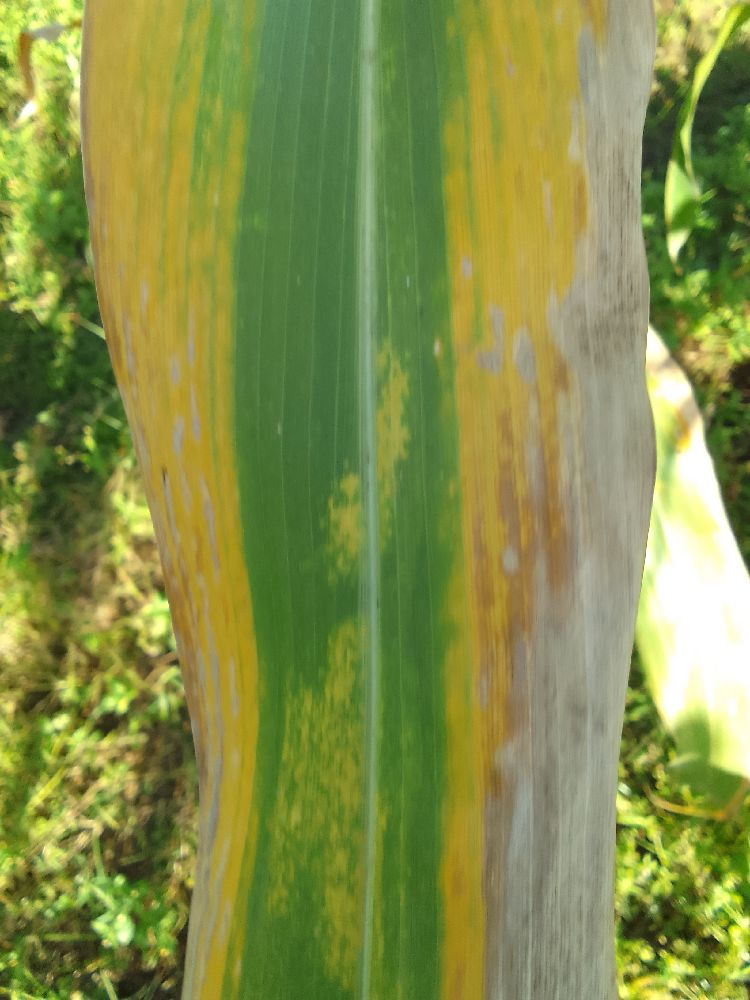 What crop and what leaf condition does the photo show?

maize, maize lethal necrosis
